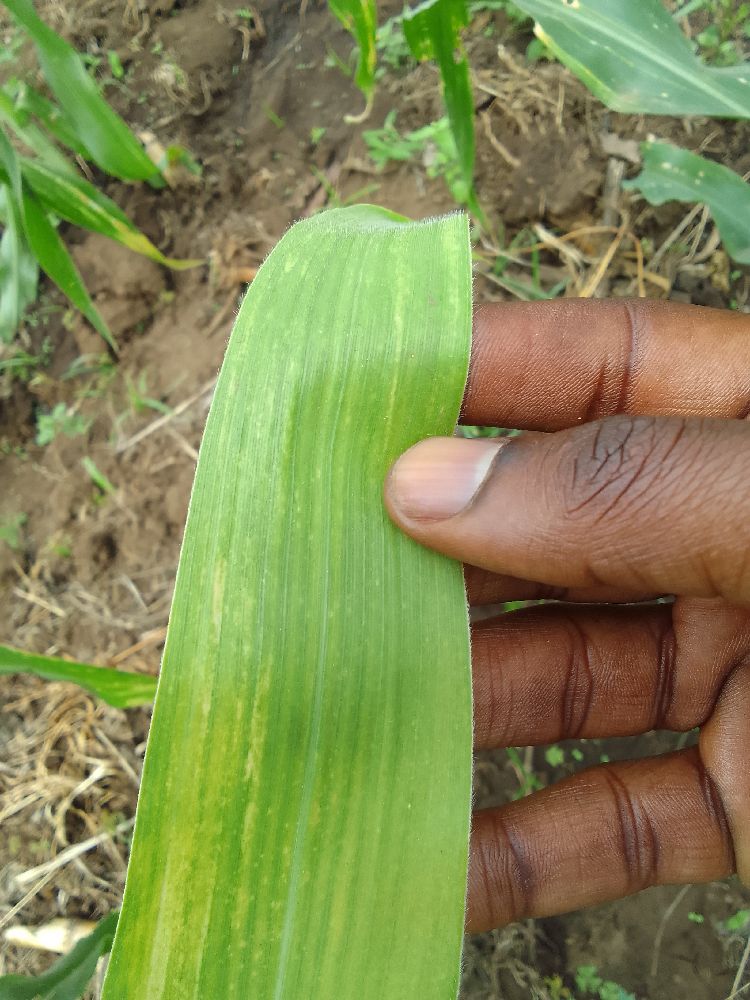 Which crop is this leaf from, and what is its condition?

maize, maize lethal necrosis
